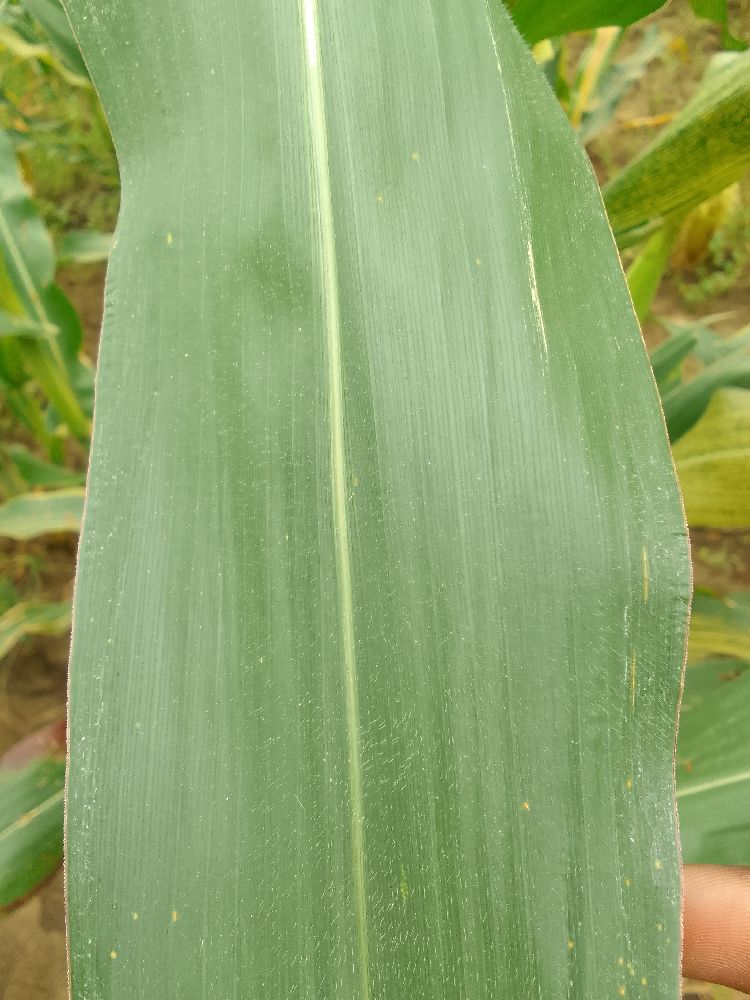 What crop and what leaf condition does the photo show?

maize, healthy
